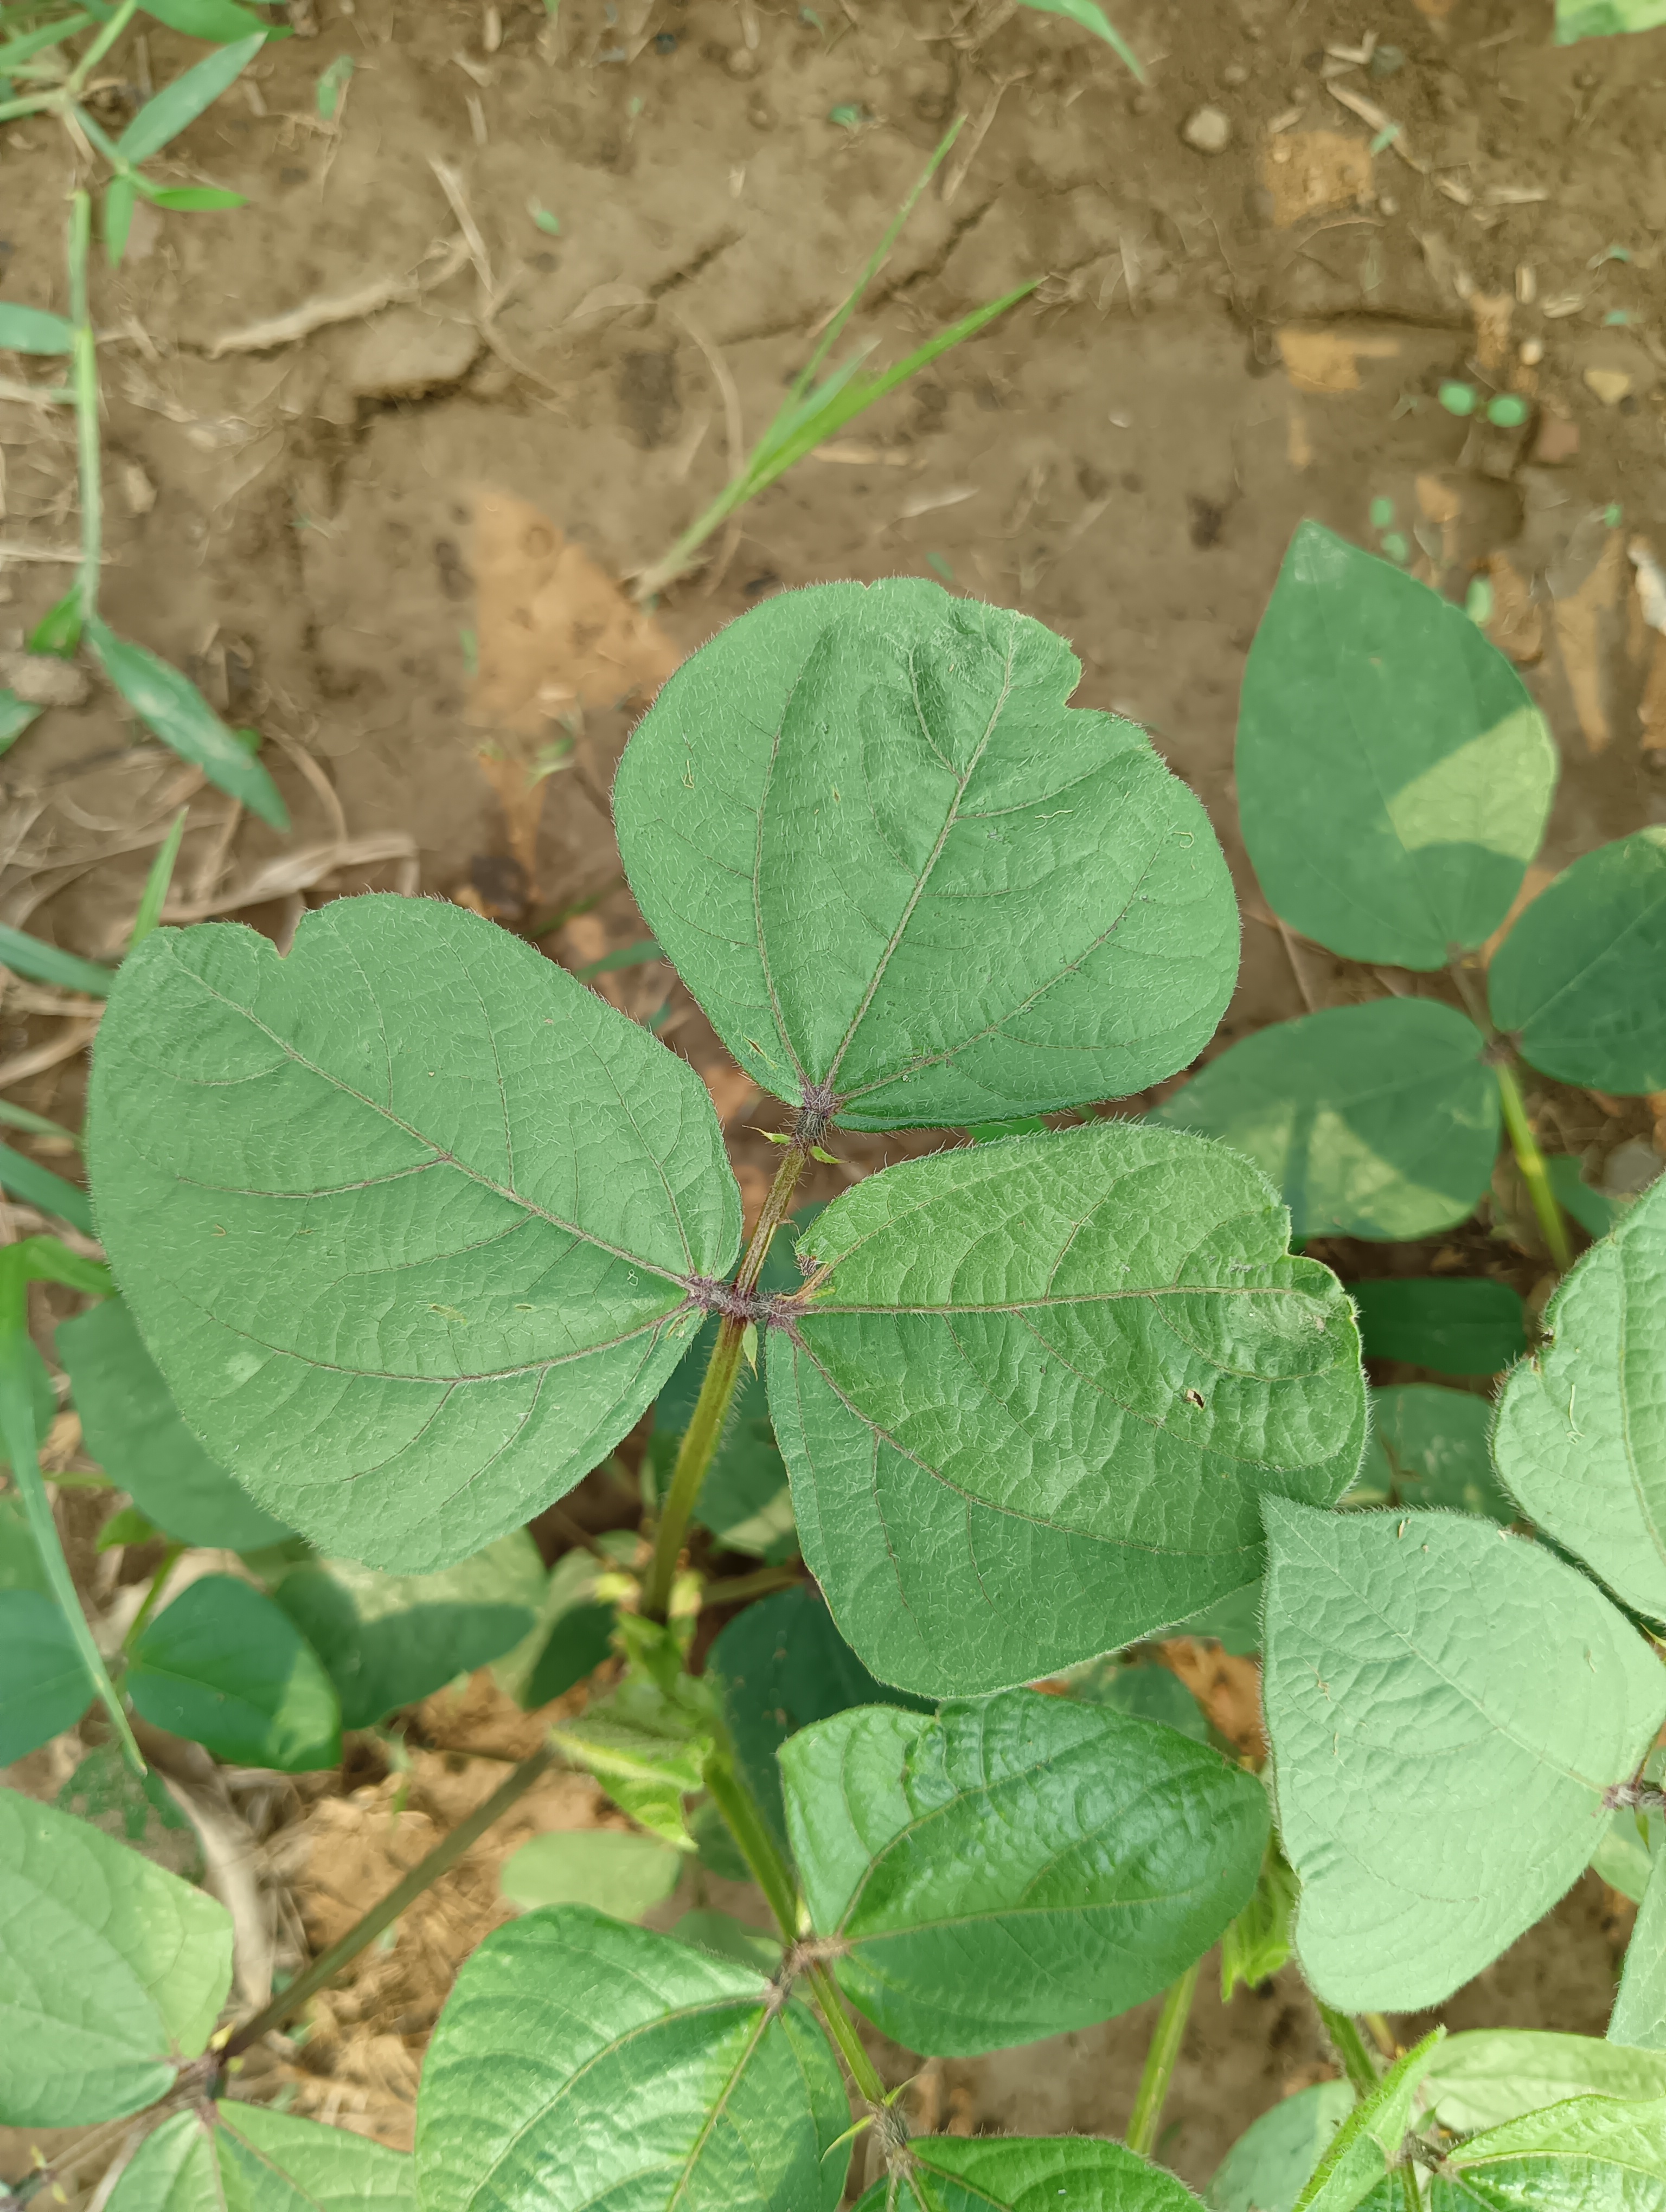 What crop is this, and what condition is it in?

mungbean, healthy
